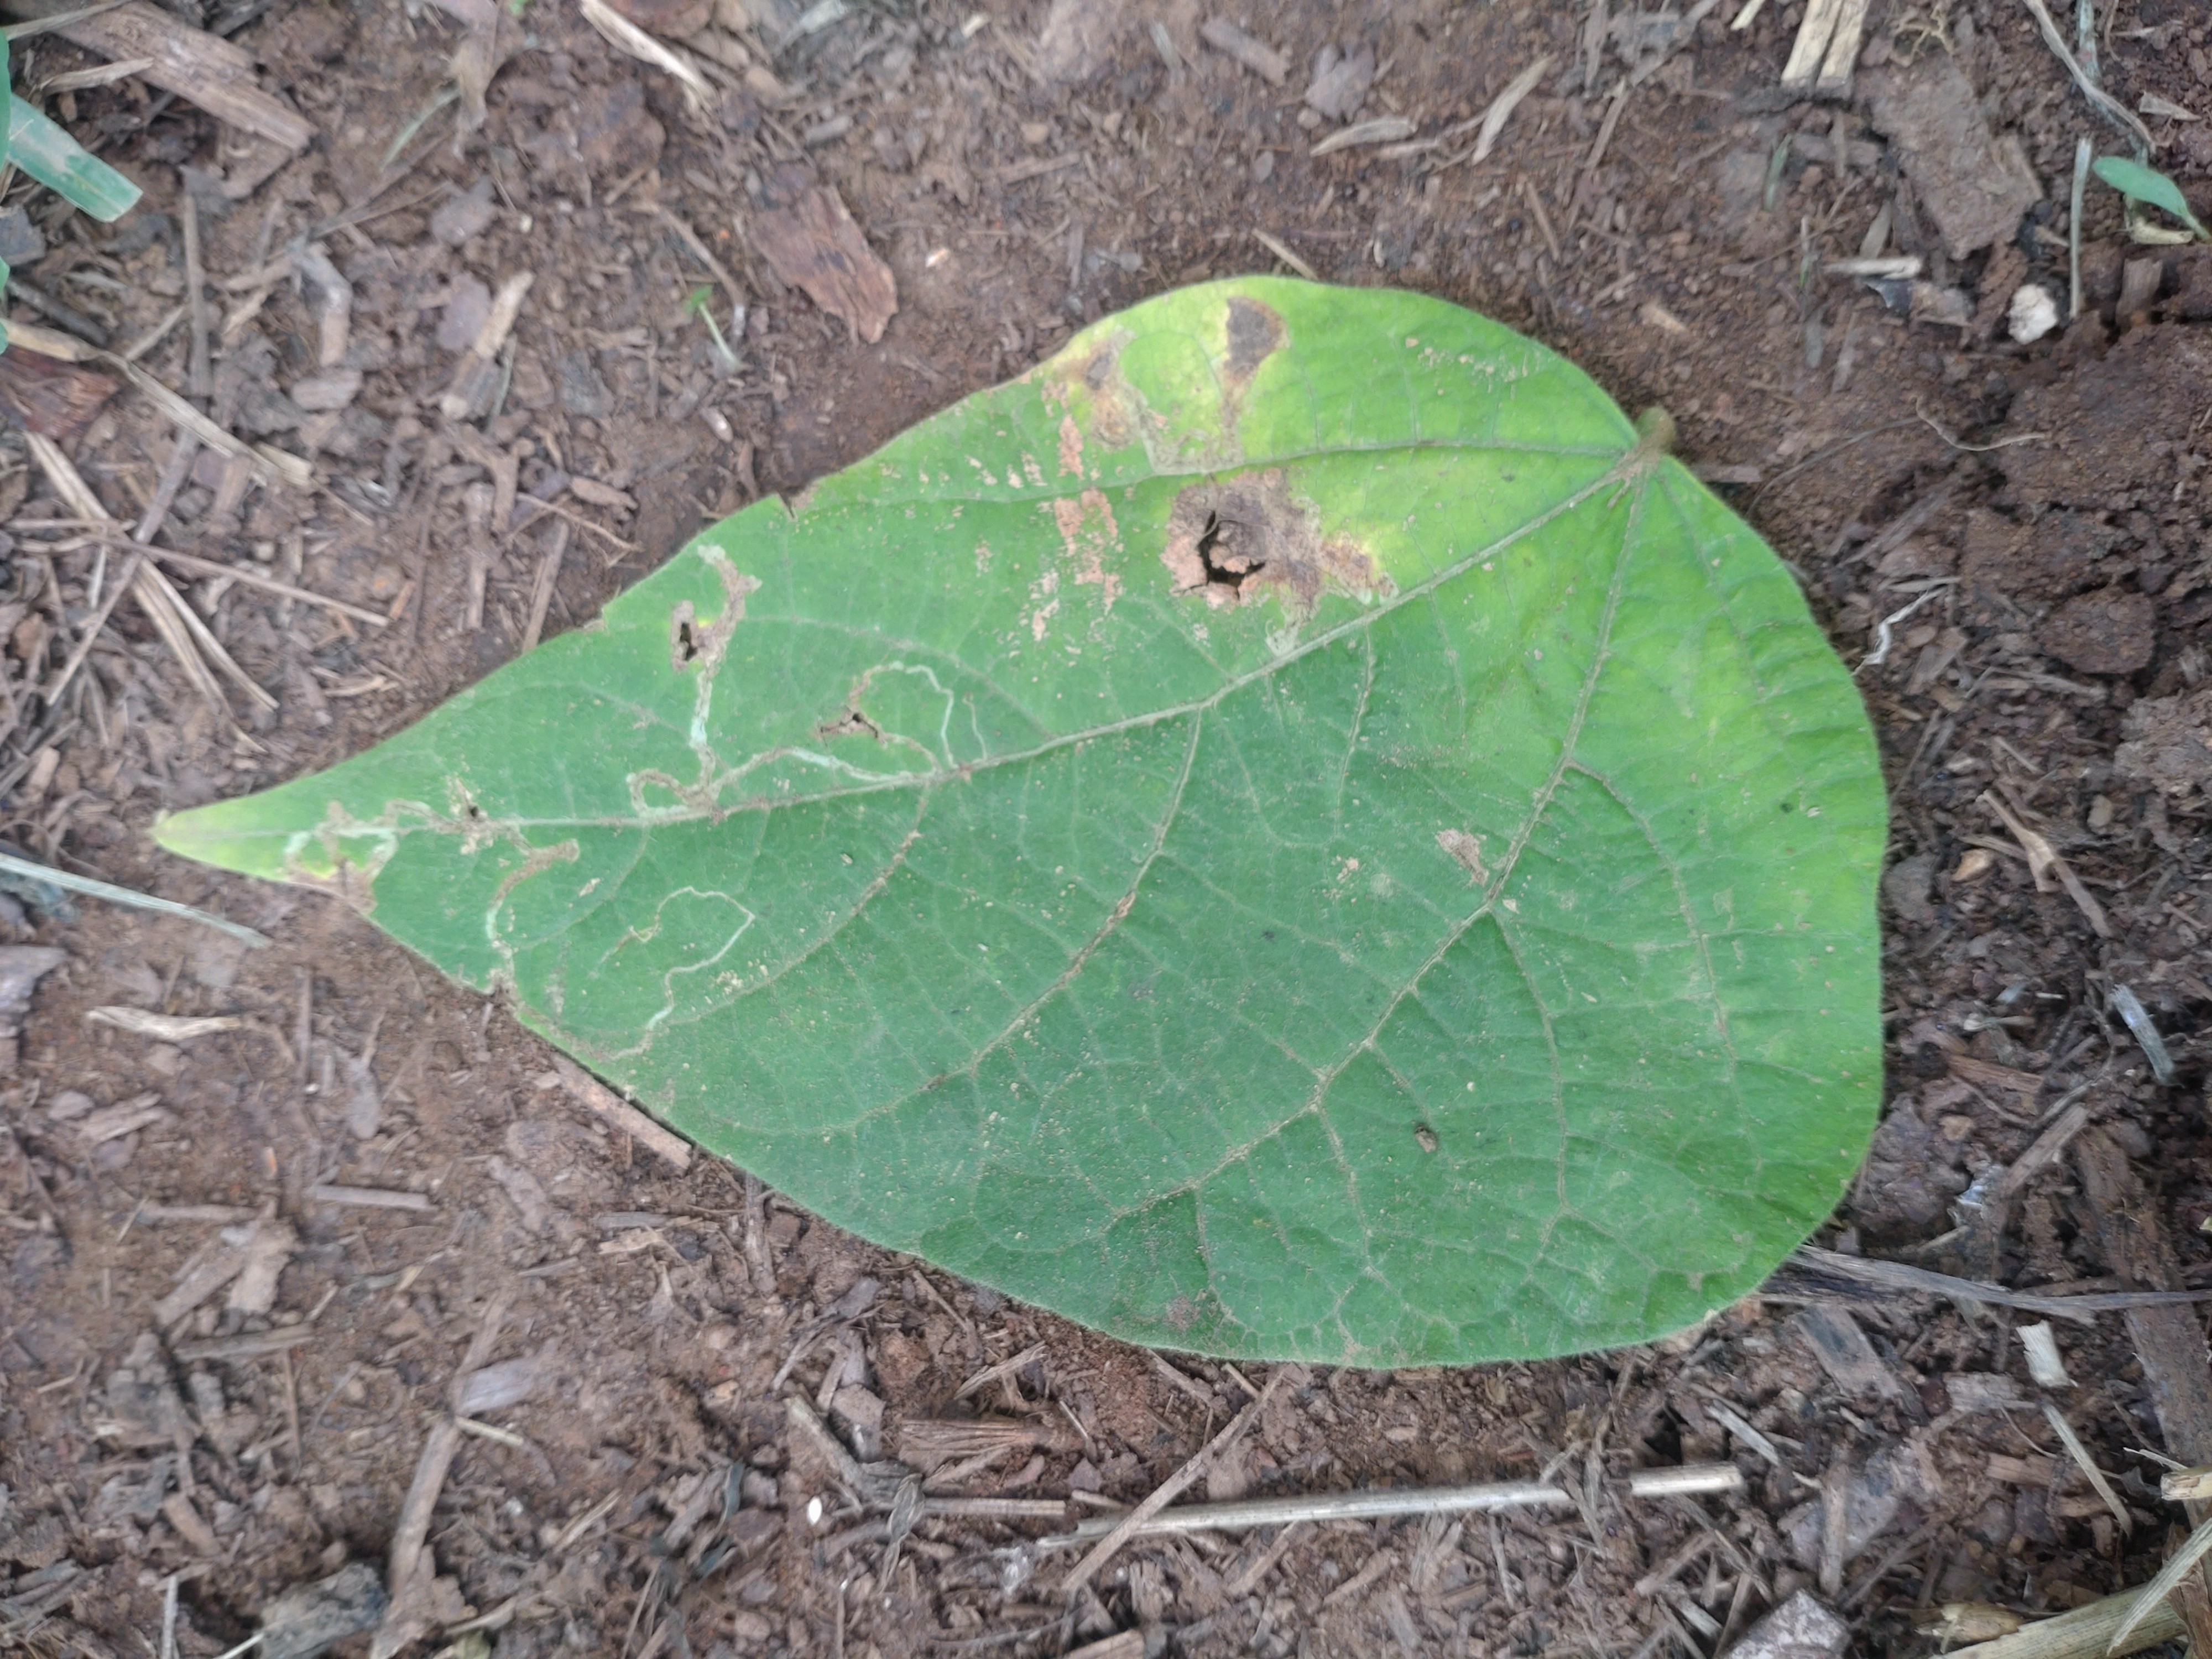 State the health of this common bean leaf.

anthracnose
